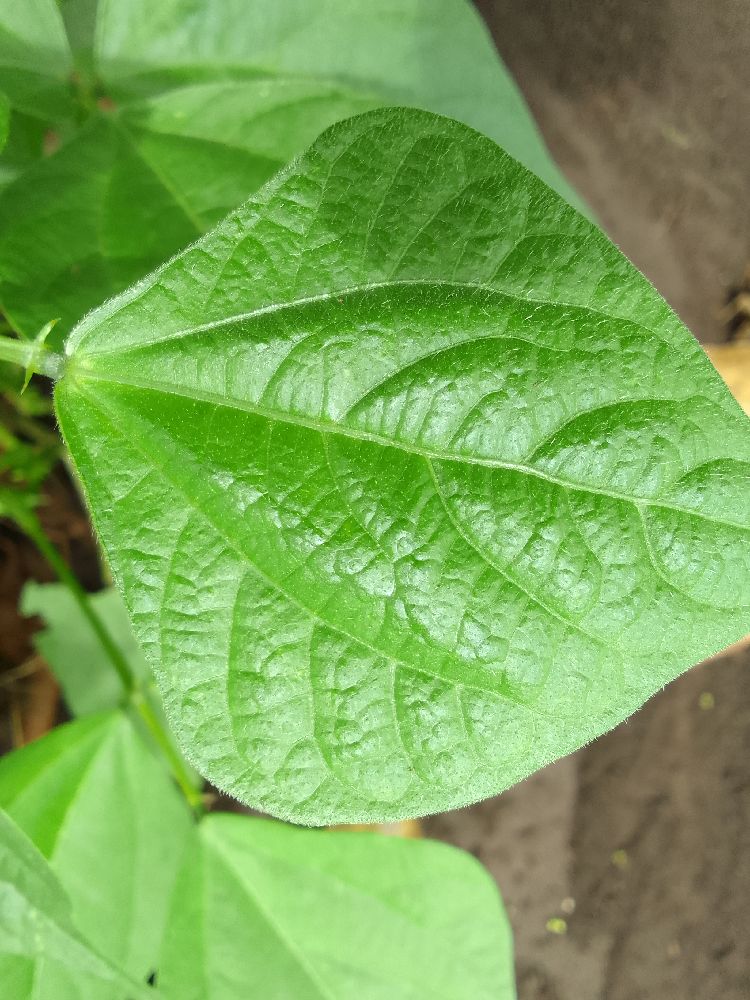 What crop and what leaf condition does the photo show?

common bean, healthy
